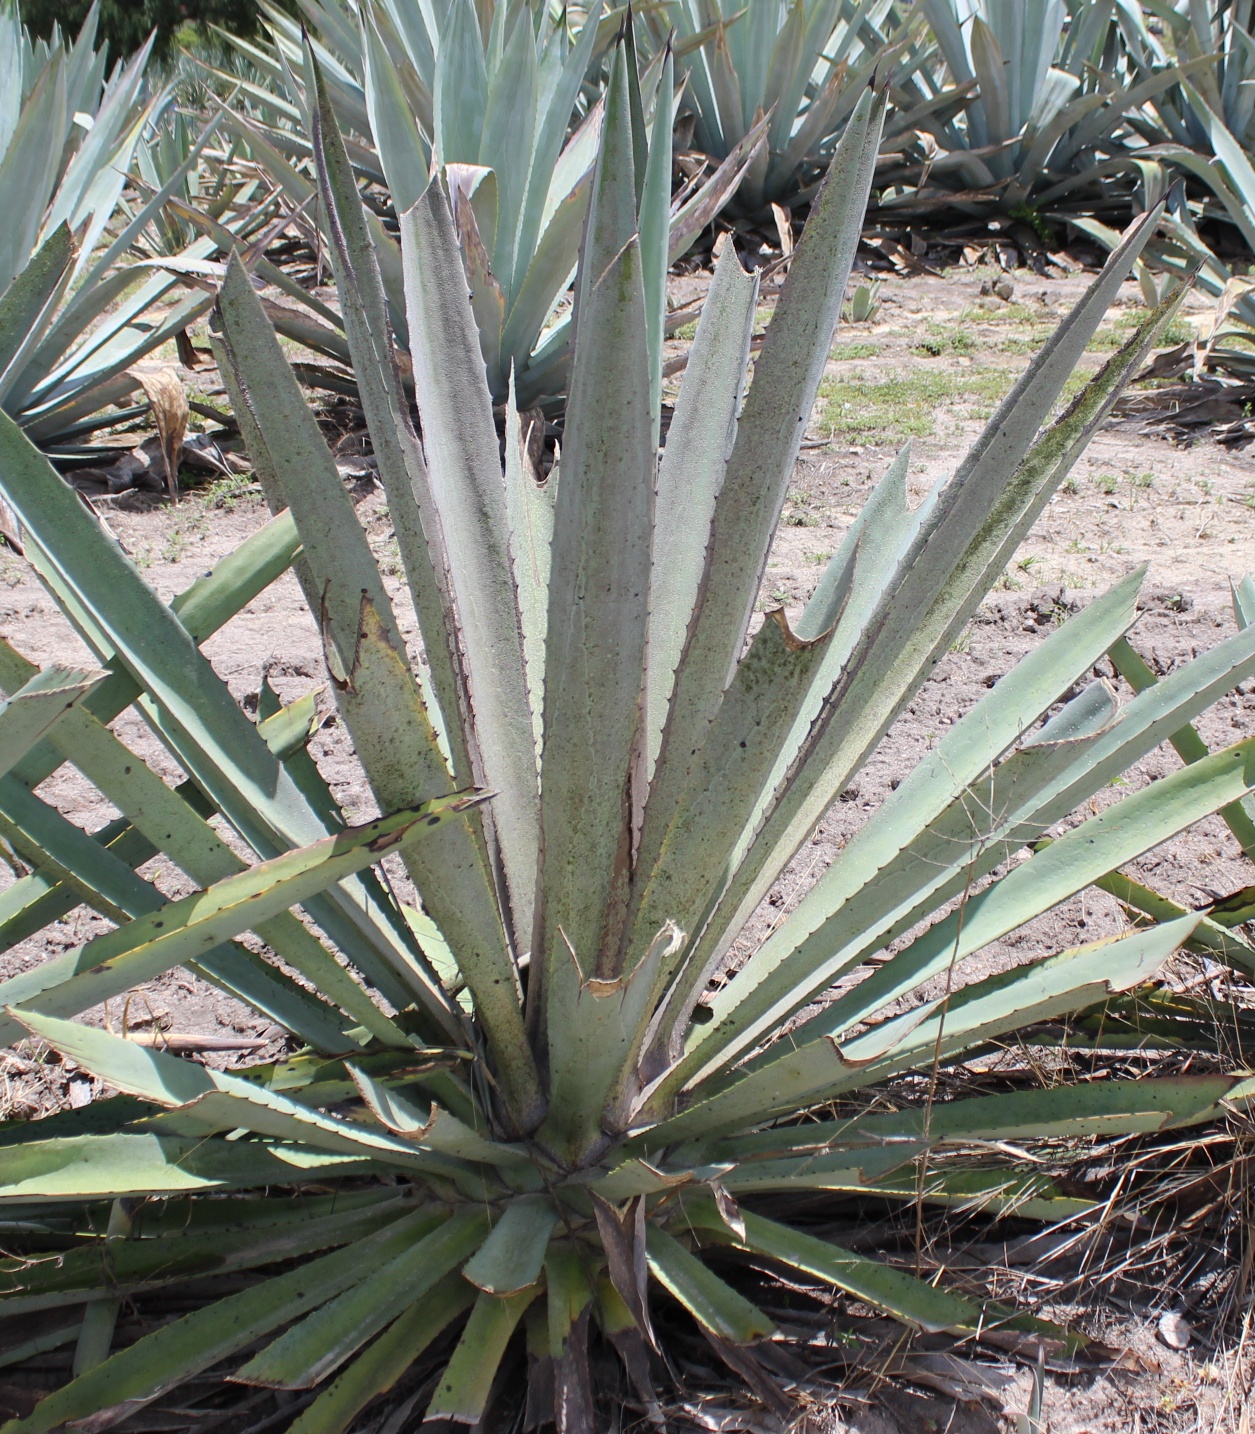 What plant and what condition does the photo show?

agave, spotted
